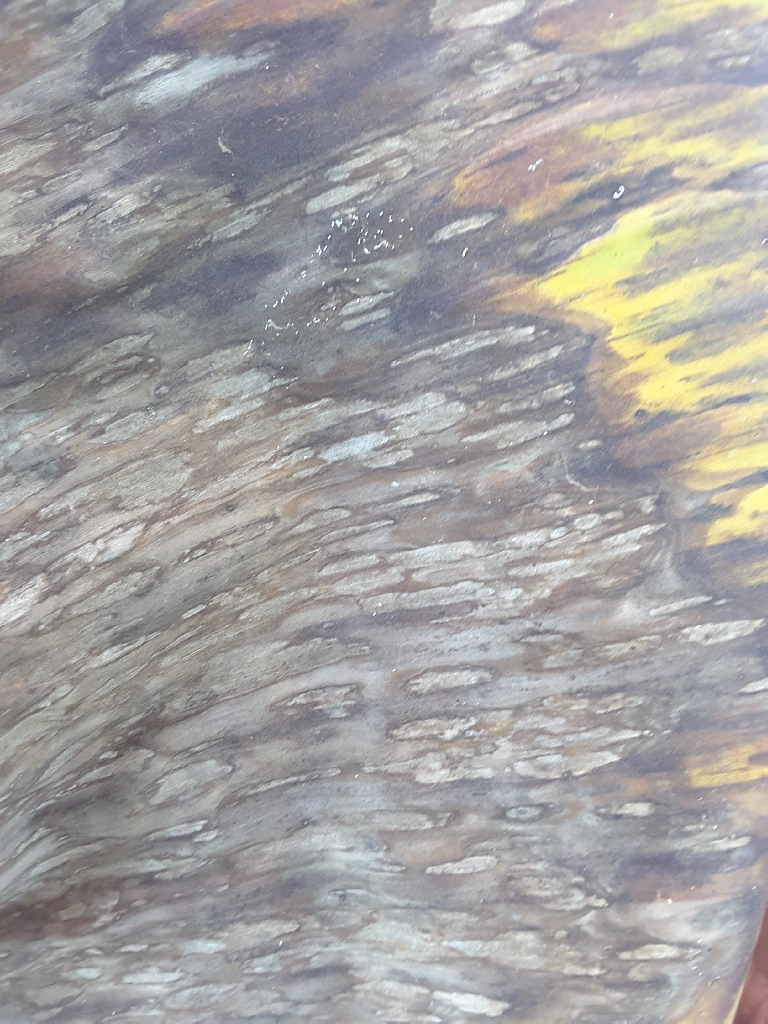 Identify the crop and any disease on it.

banana, black sigatoka
